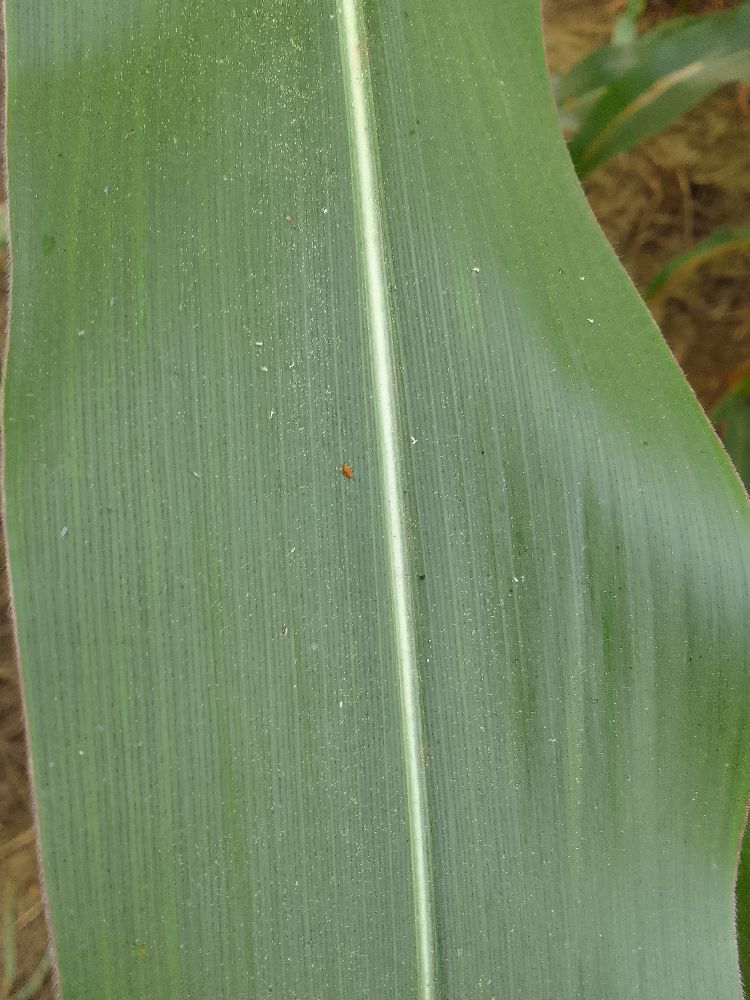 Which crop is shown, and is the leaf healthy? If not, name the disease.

maize, healthy
